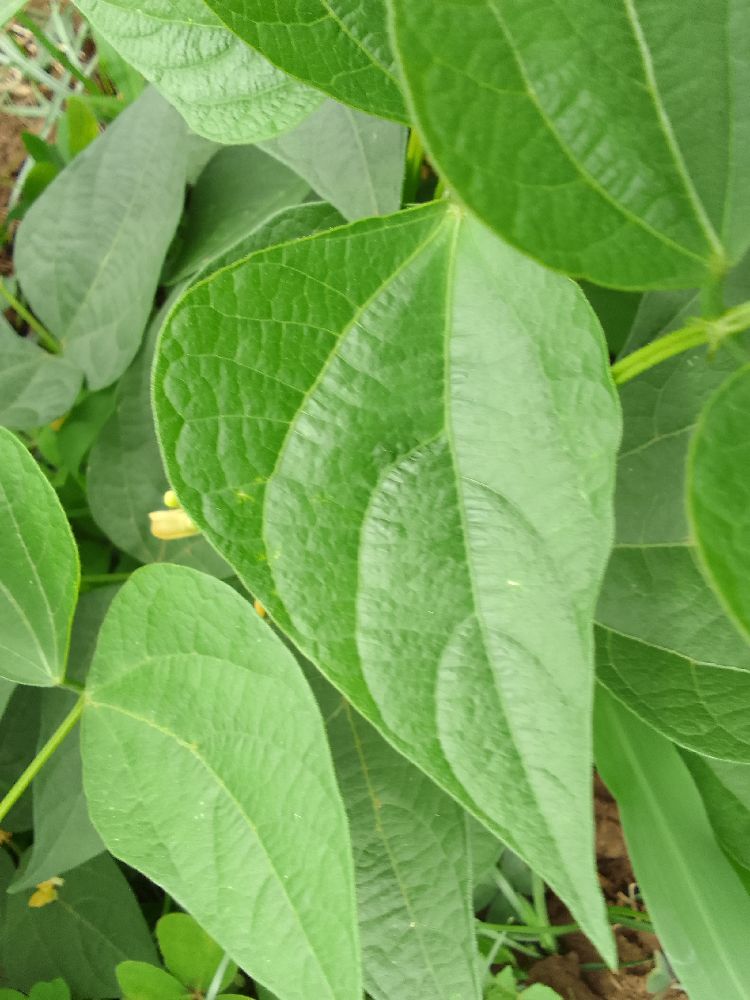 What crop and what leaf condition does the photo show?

common bean, healthy
